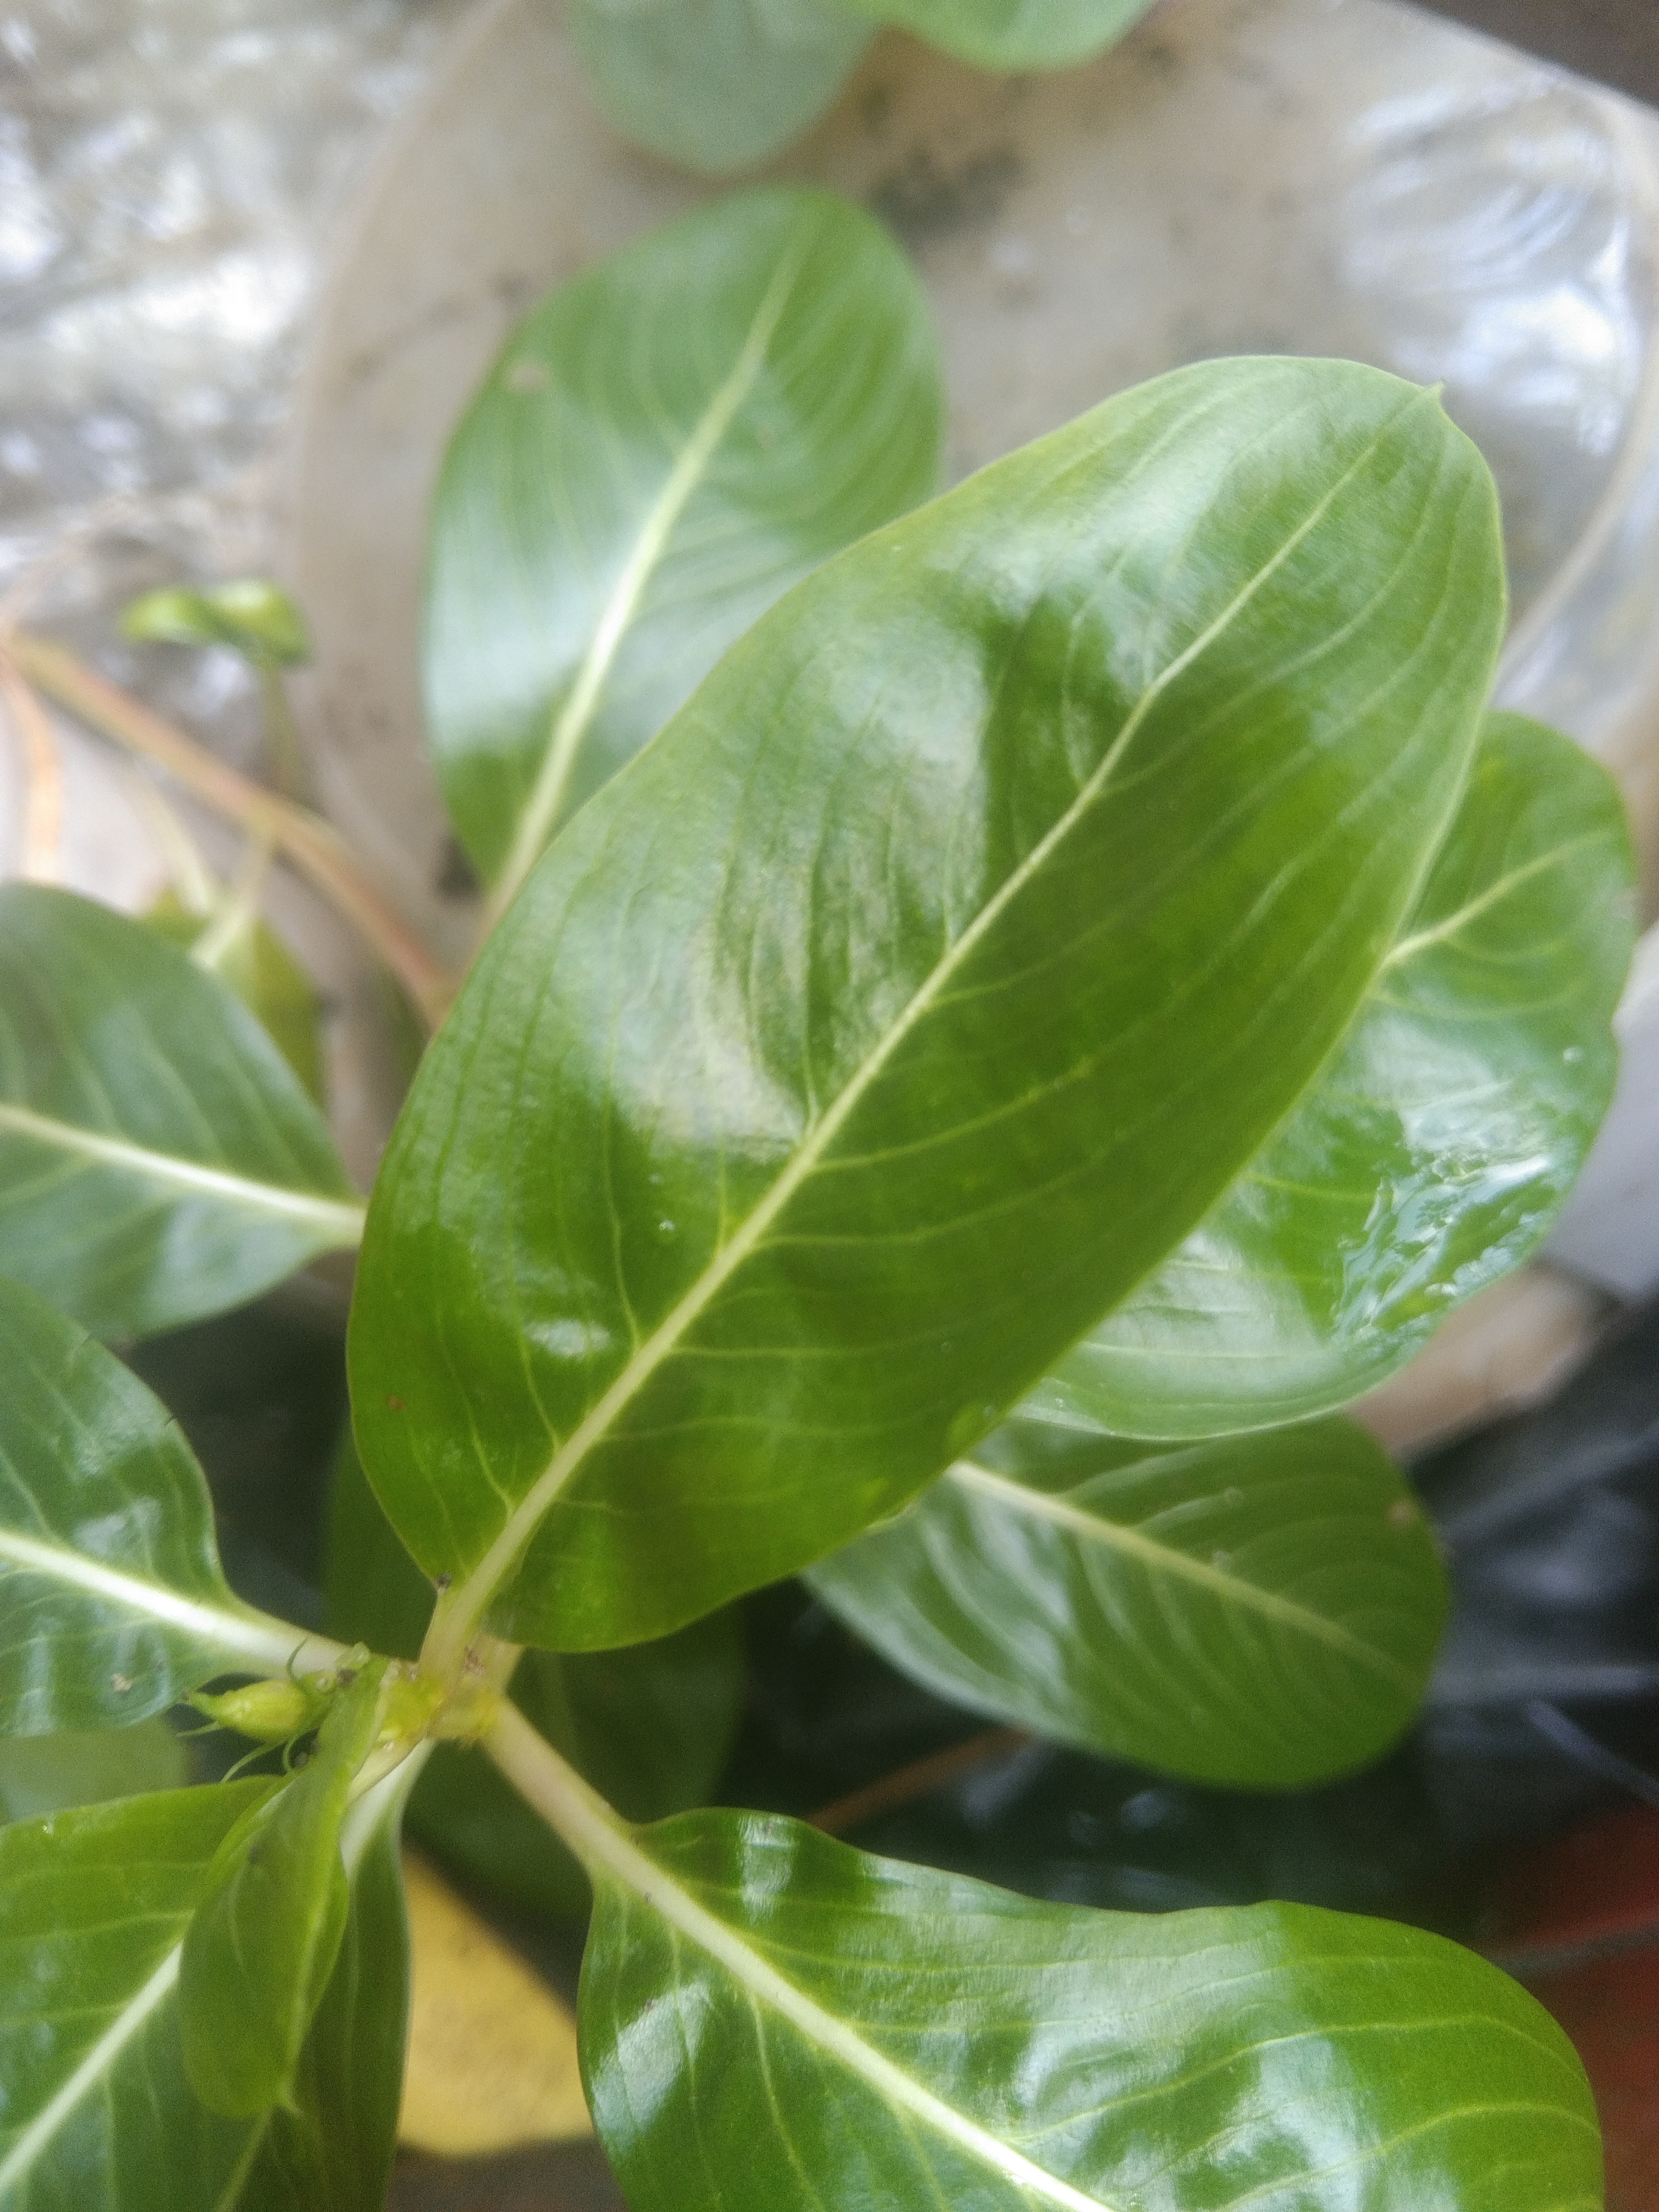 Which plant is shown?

rose periwinkle
